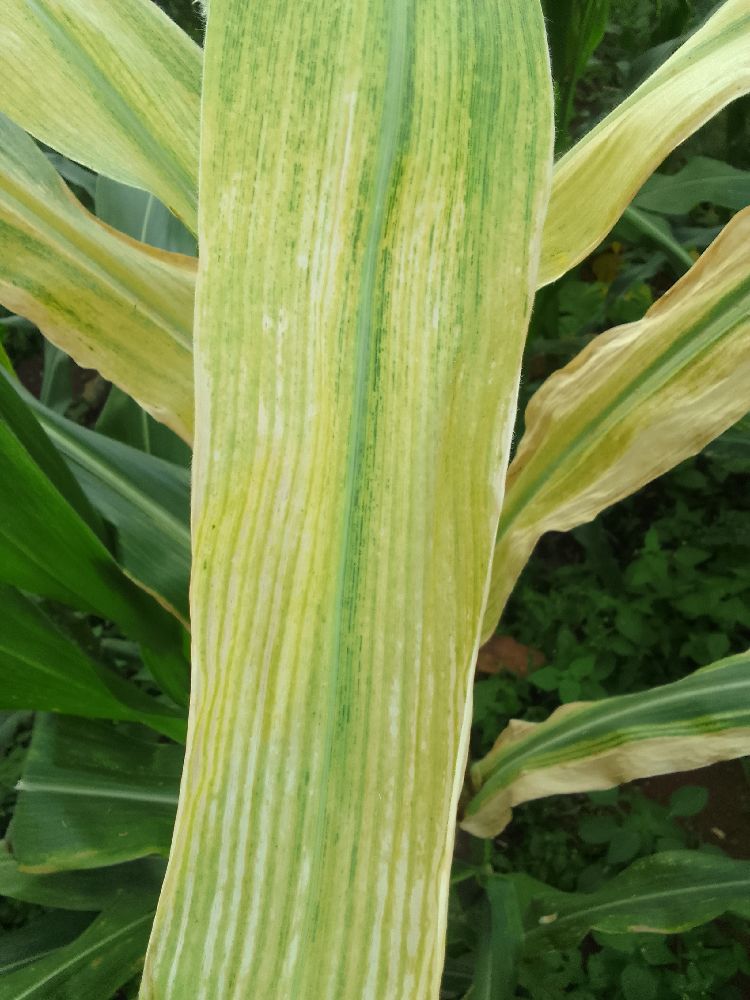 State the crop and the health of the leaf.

maize, maize lethal necrosis
